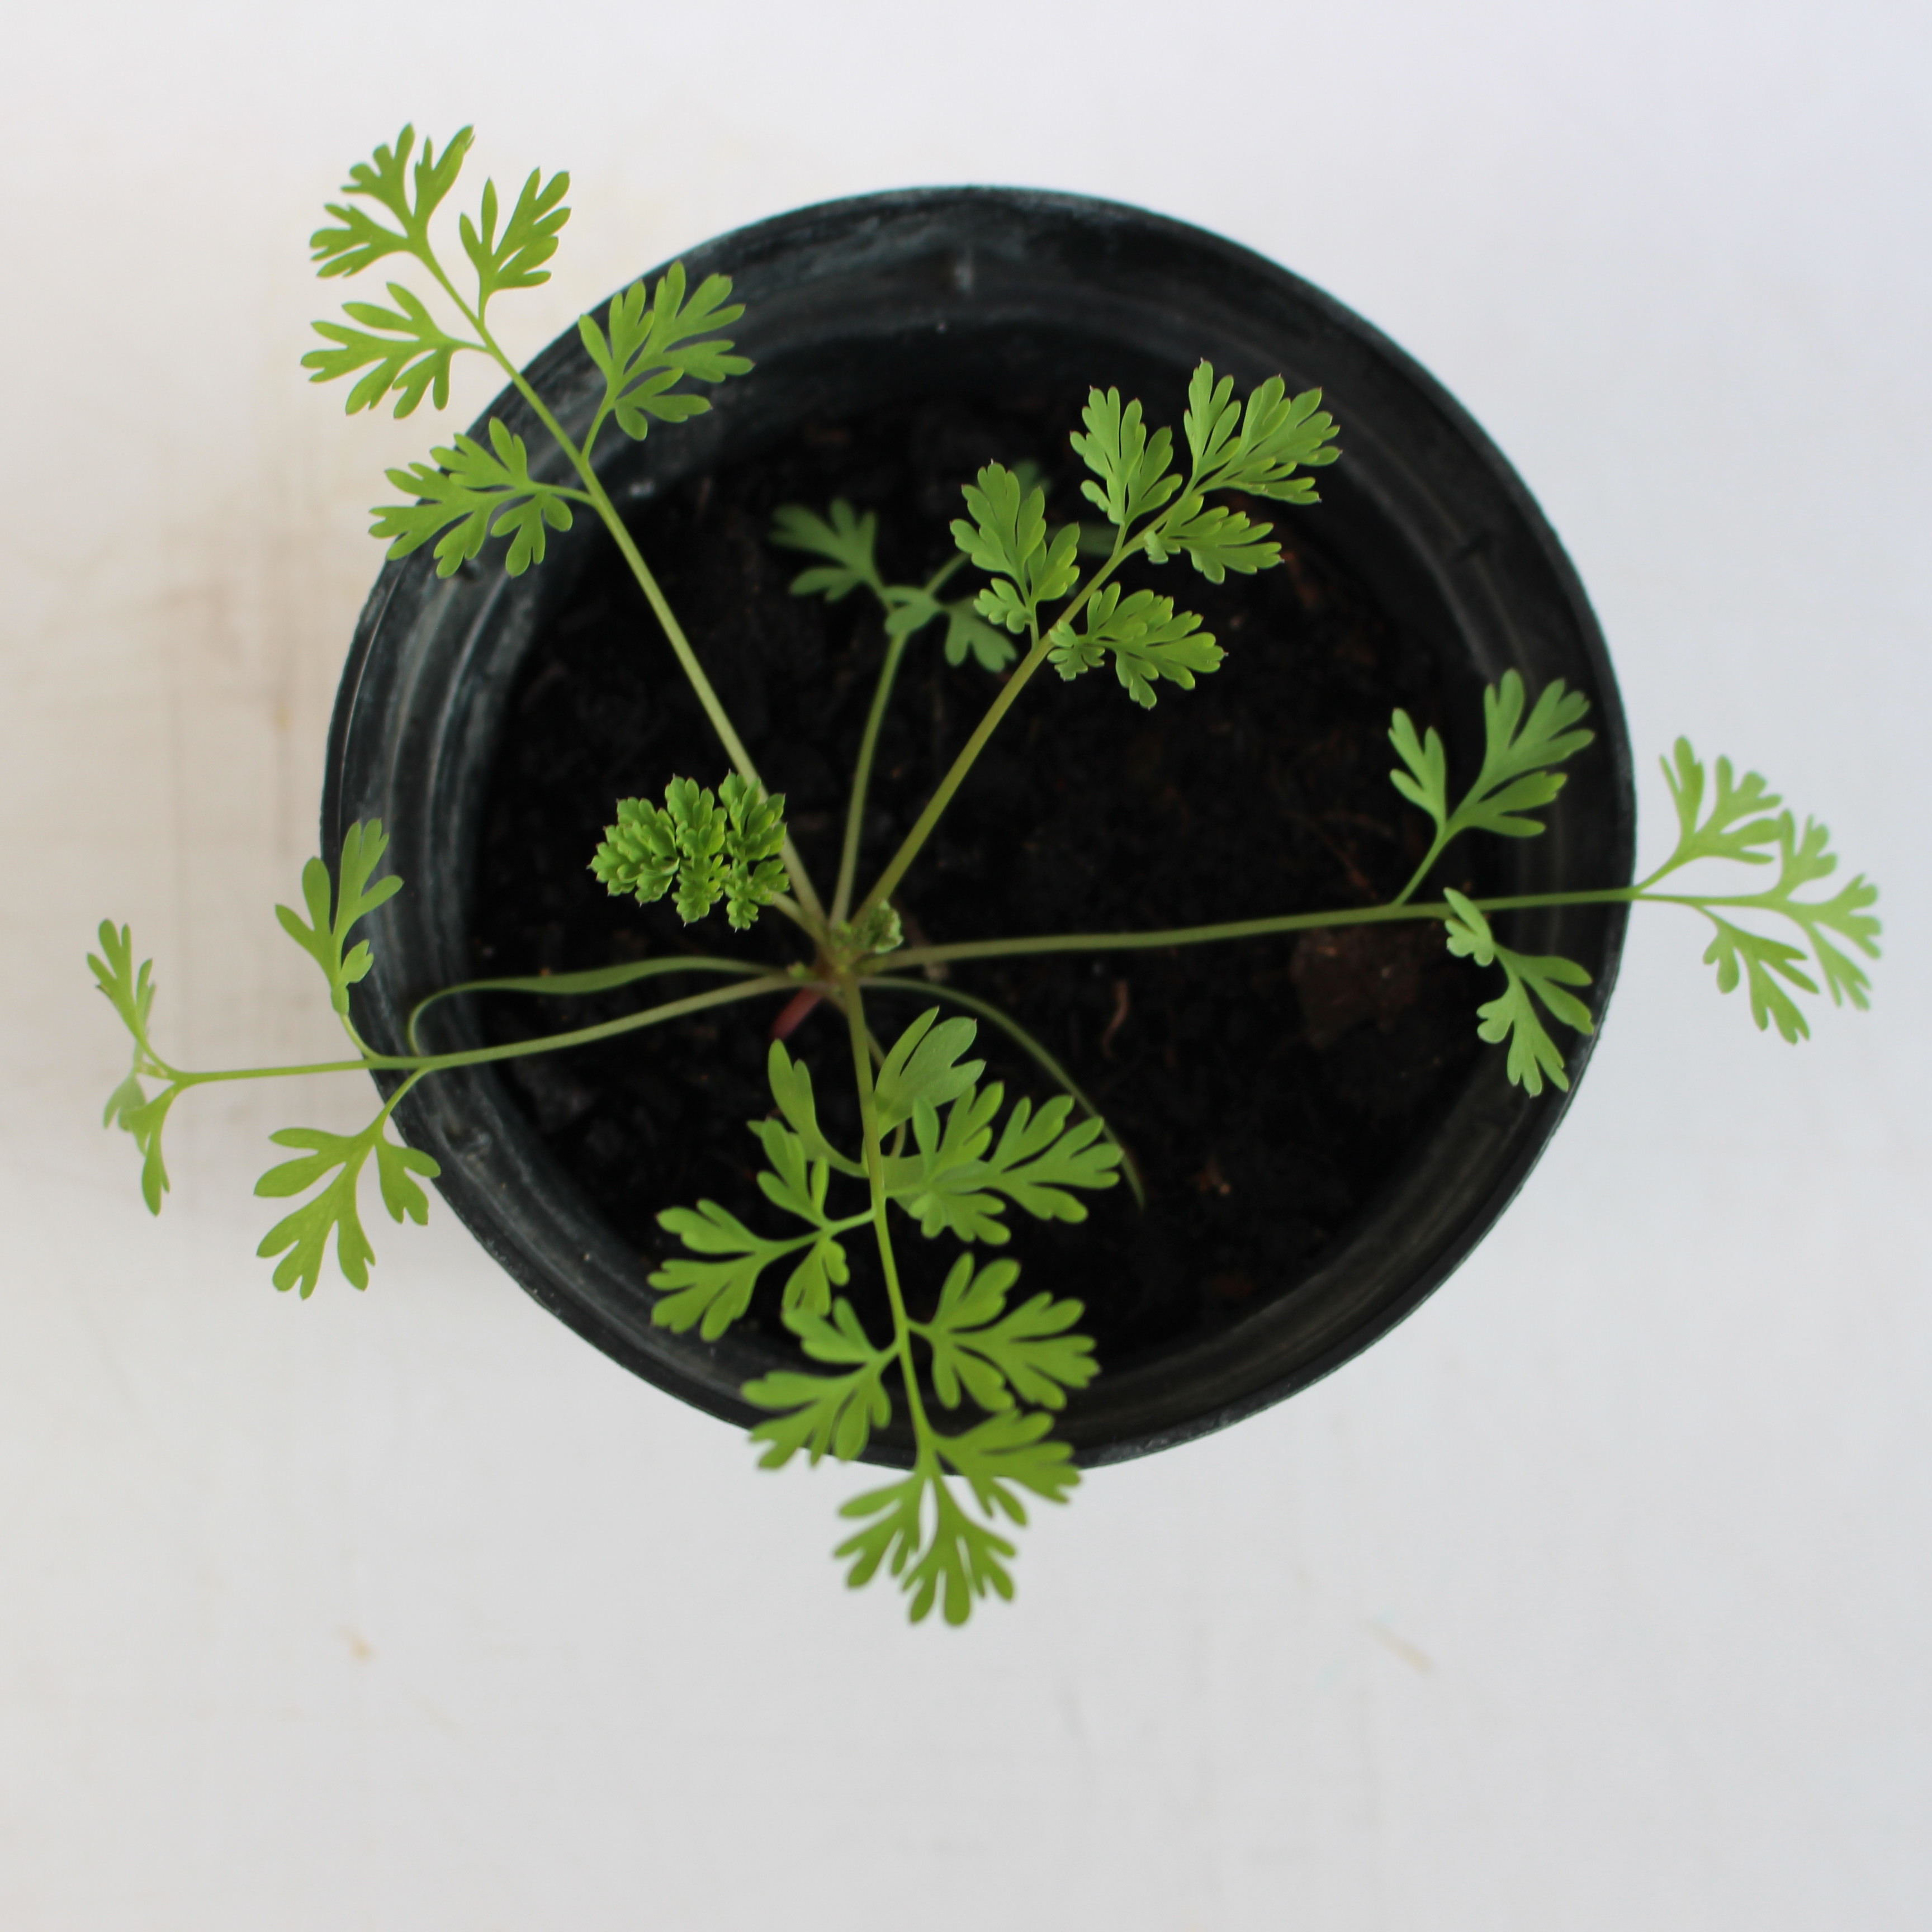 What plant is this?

Fumaria officinalis
